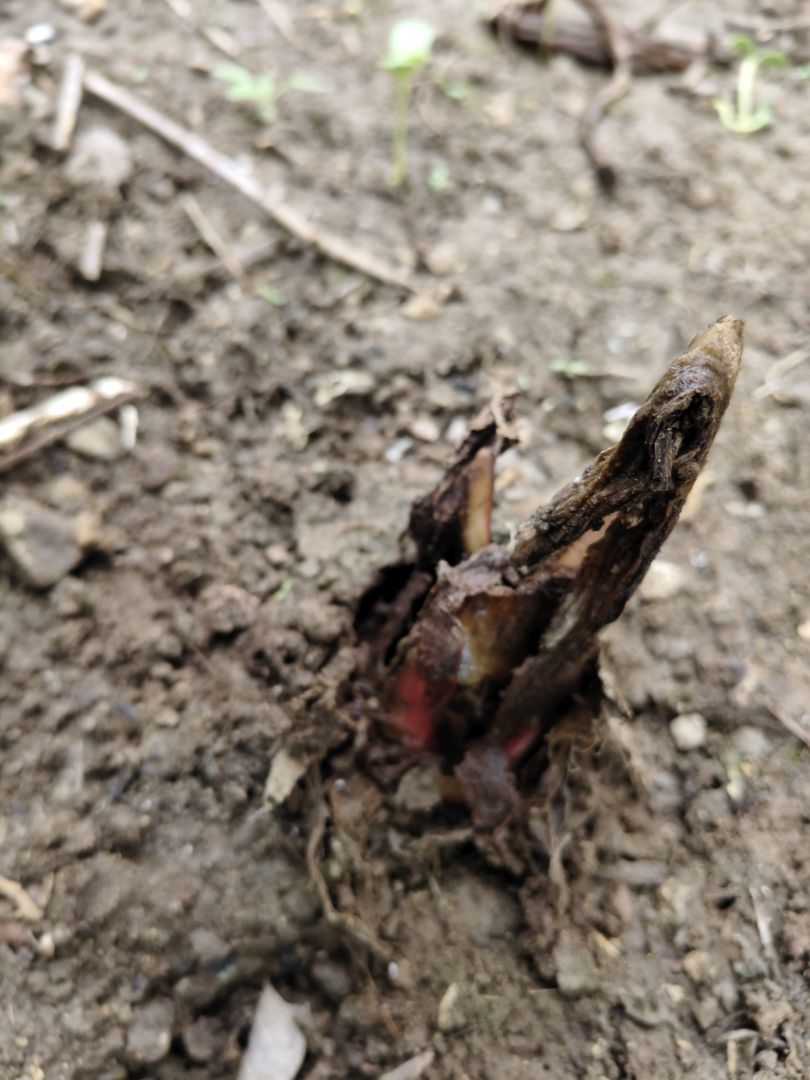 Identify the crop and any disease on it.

taro, root rot
